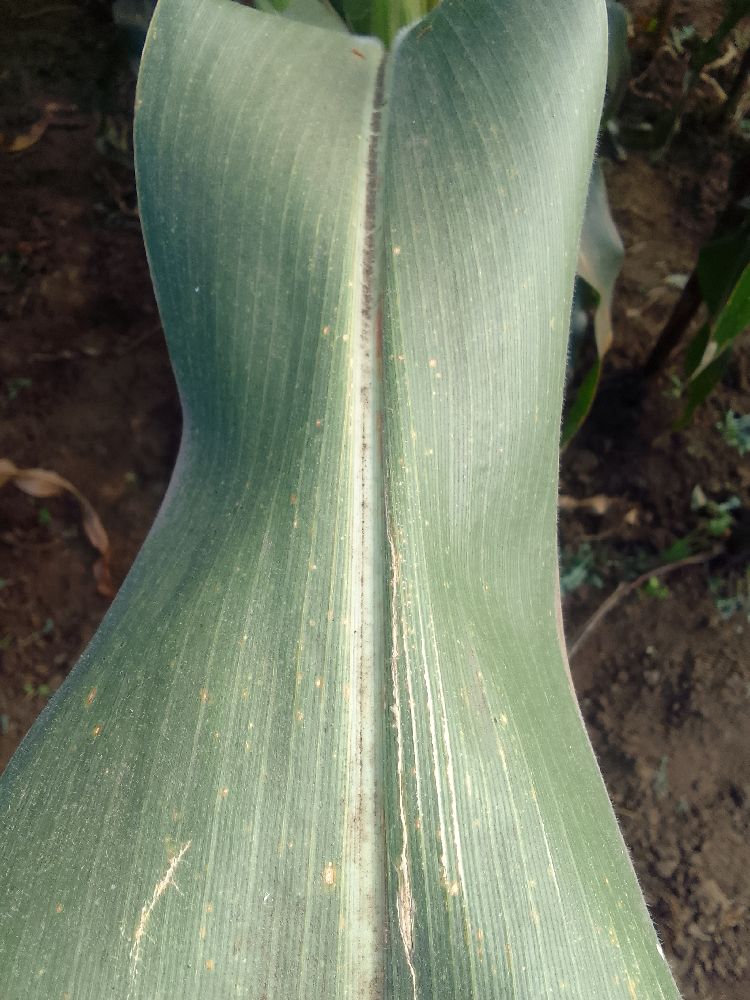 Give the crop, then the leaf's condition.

maize, healthy
